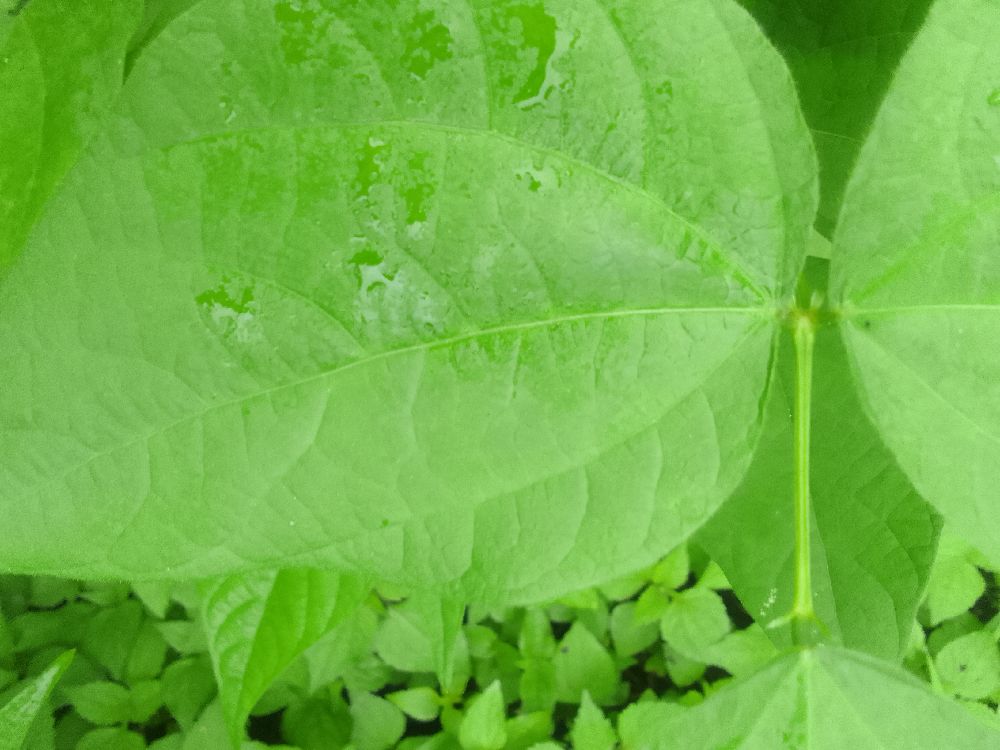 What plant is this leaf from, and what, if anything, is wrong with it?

common bean, healthy
